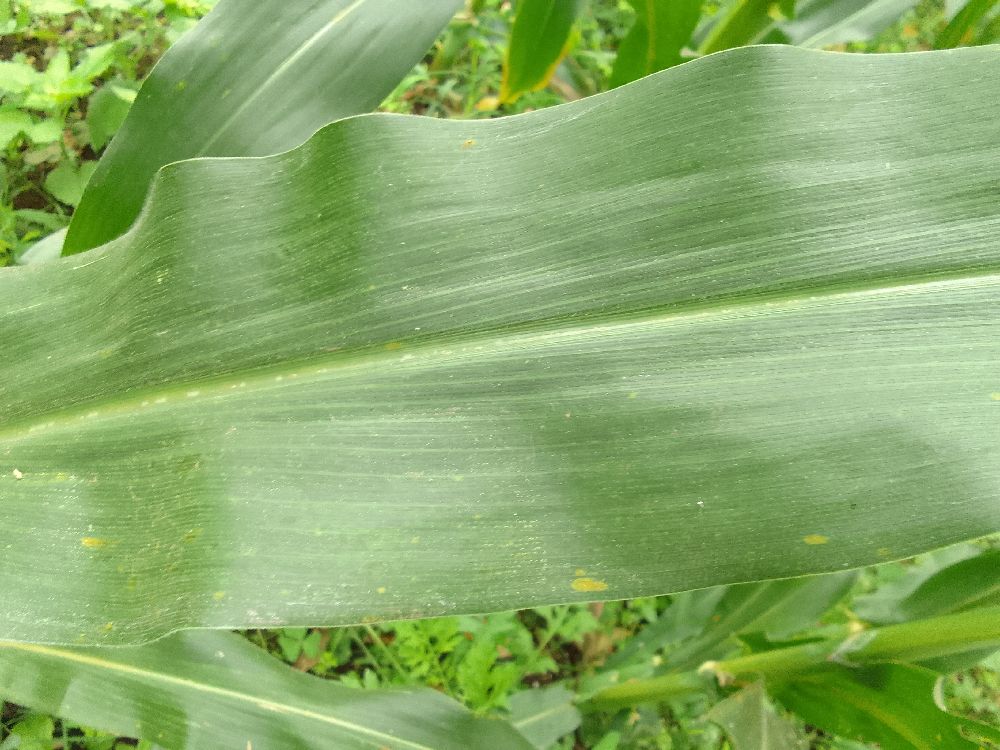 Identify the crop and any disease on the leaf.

maize, healthy
